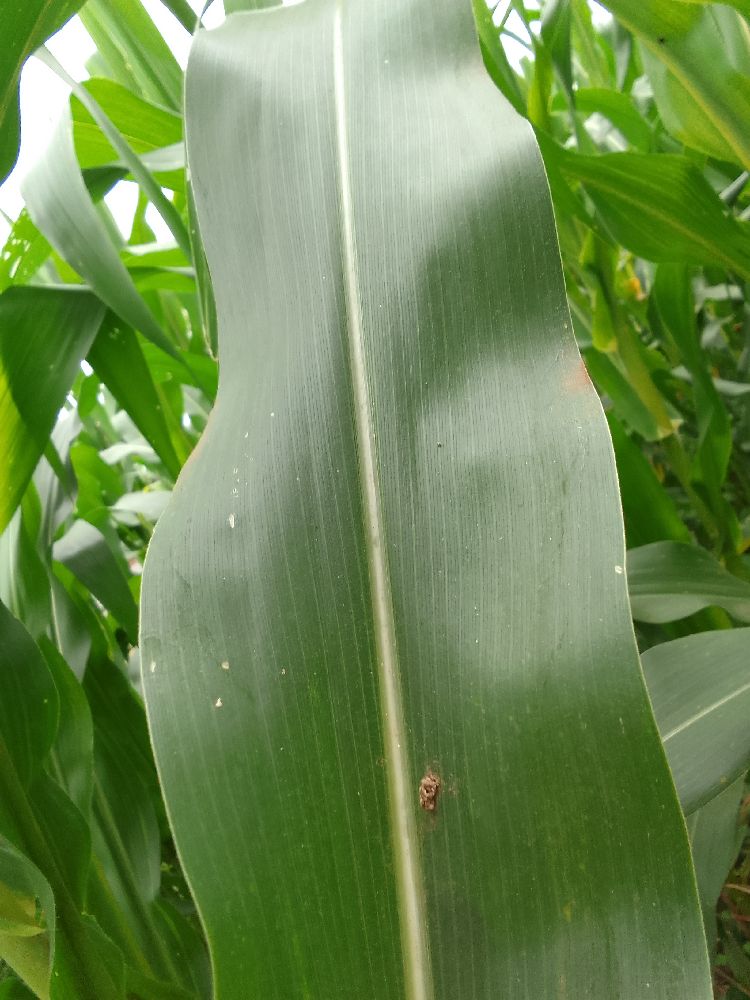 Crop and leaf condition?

maize, healthy
